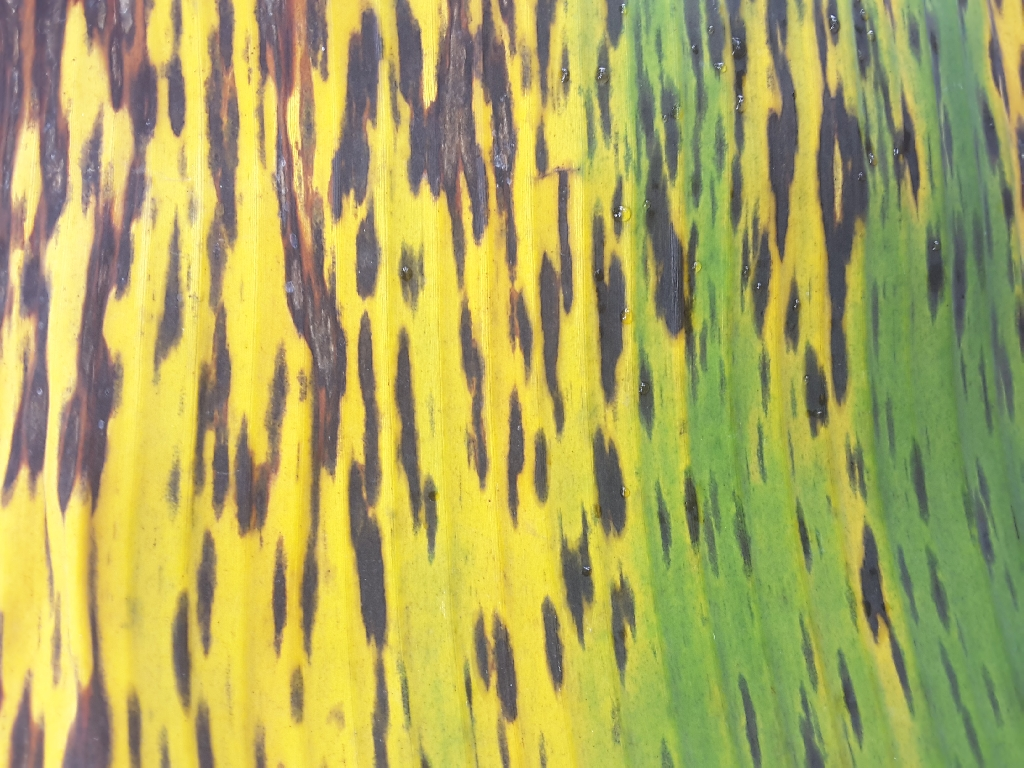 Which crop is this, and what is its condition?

banana, black sigatoka
